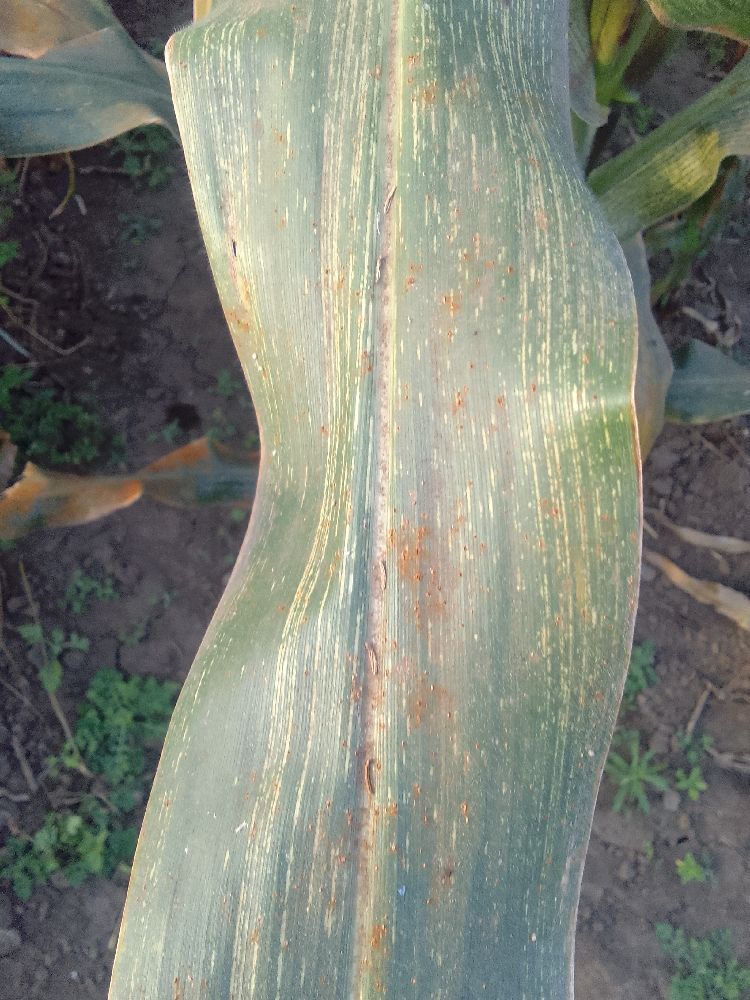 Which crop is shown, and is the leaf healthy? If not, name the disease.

maize, maize streak virus
